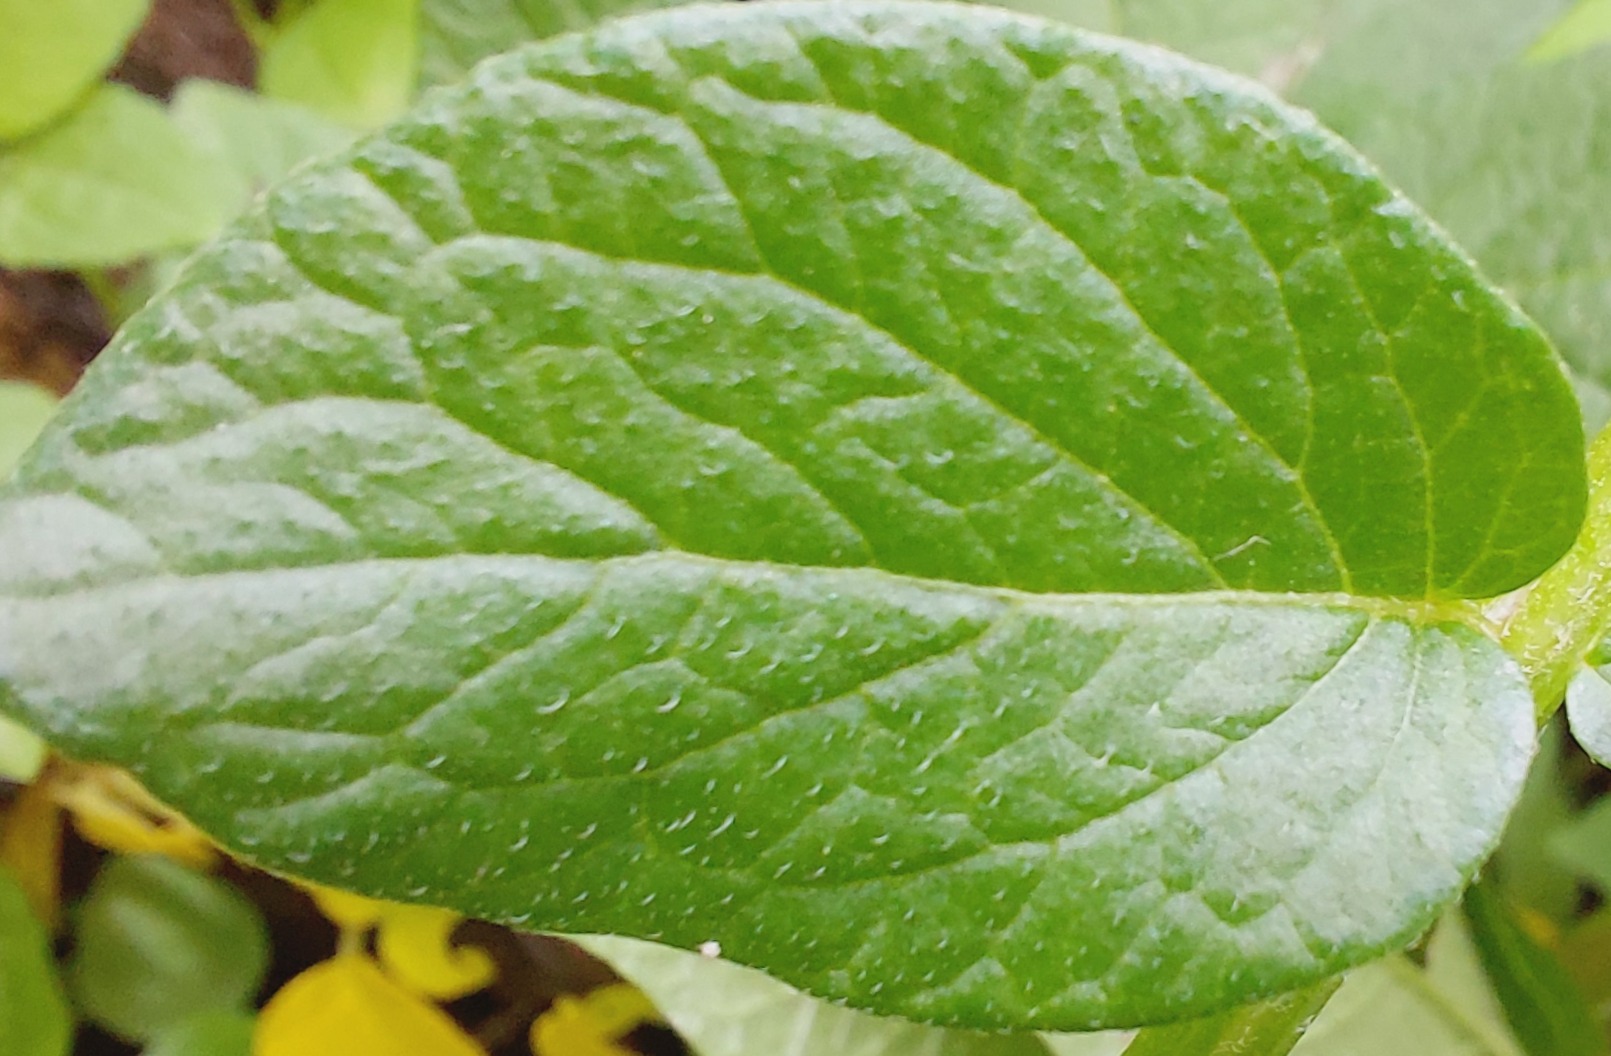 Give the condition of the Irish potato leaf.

healthy
